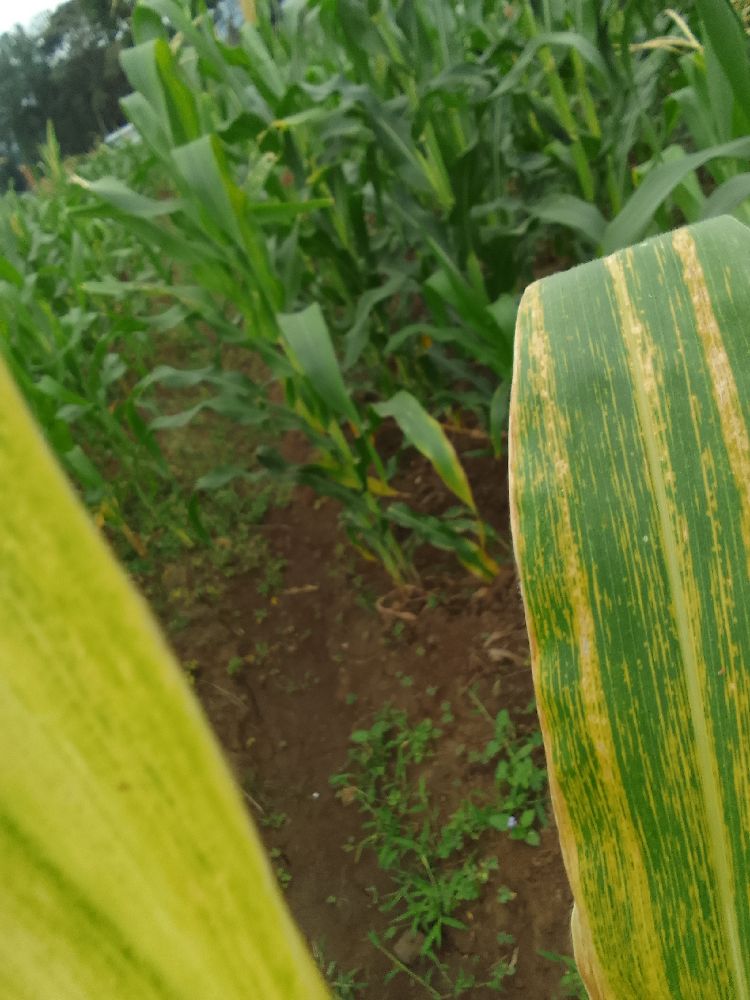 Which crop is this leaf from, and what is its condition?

maize, maize lethal necrosis
